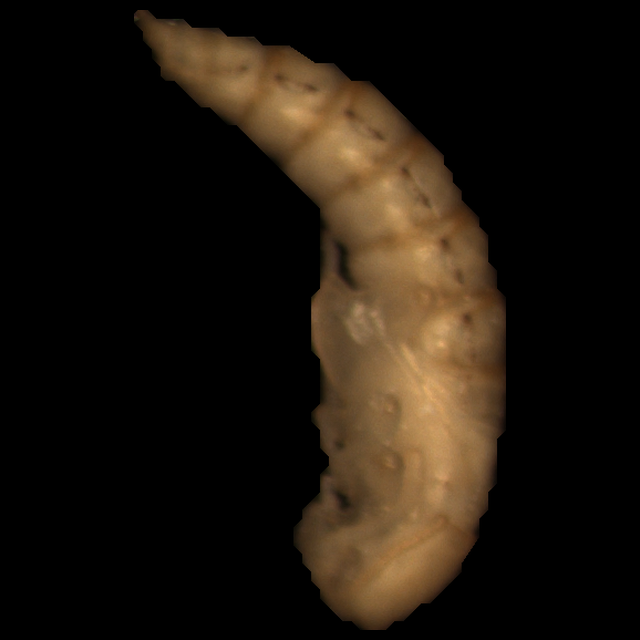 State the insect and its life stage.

mealworm pupa
